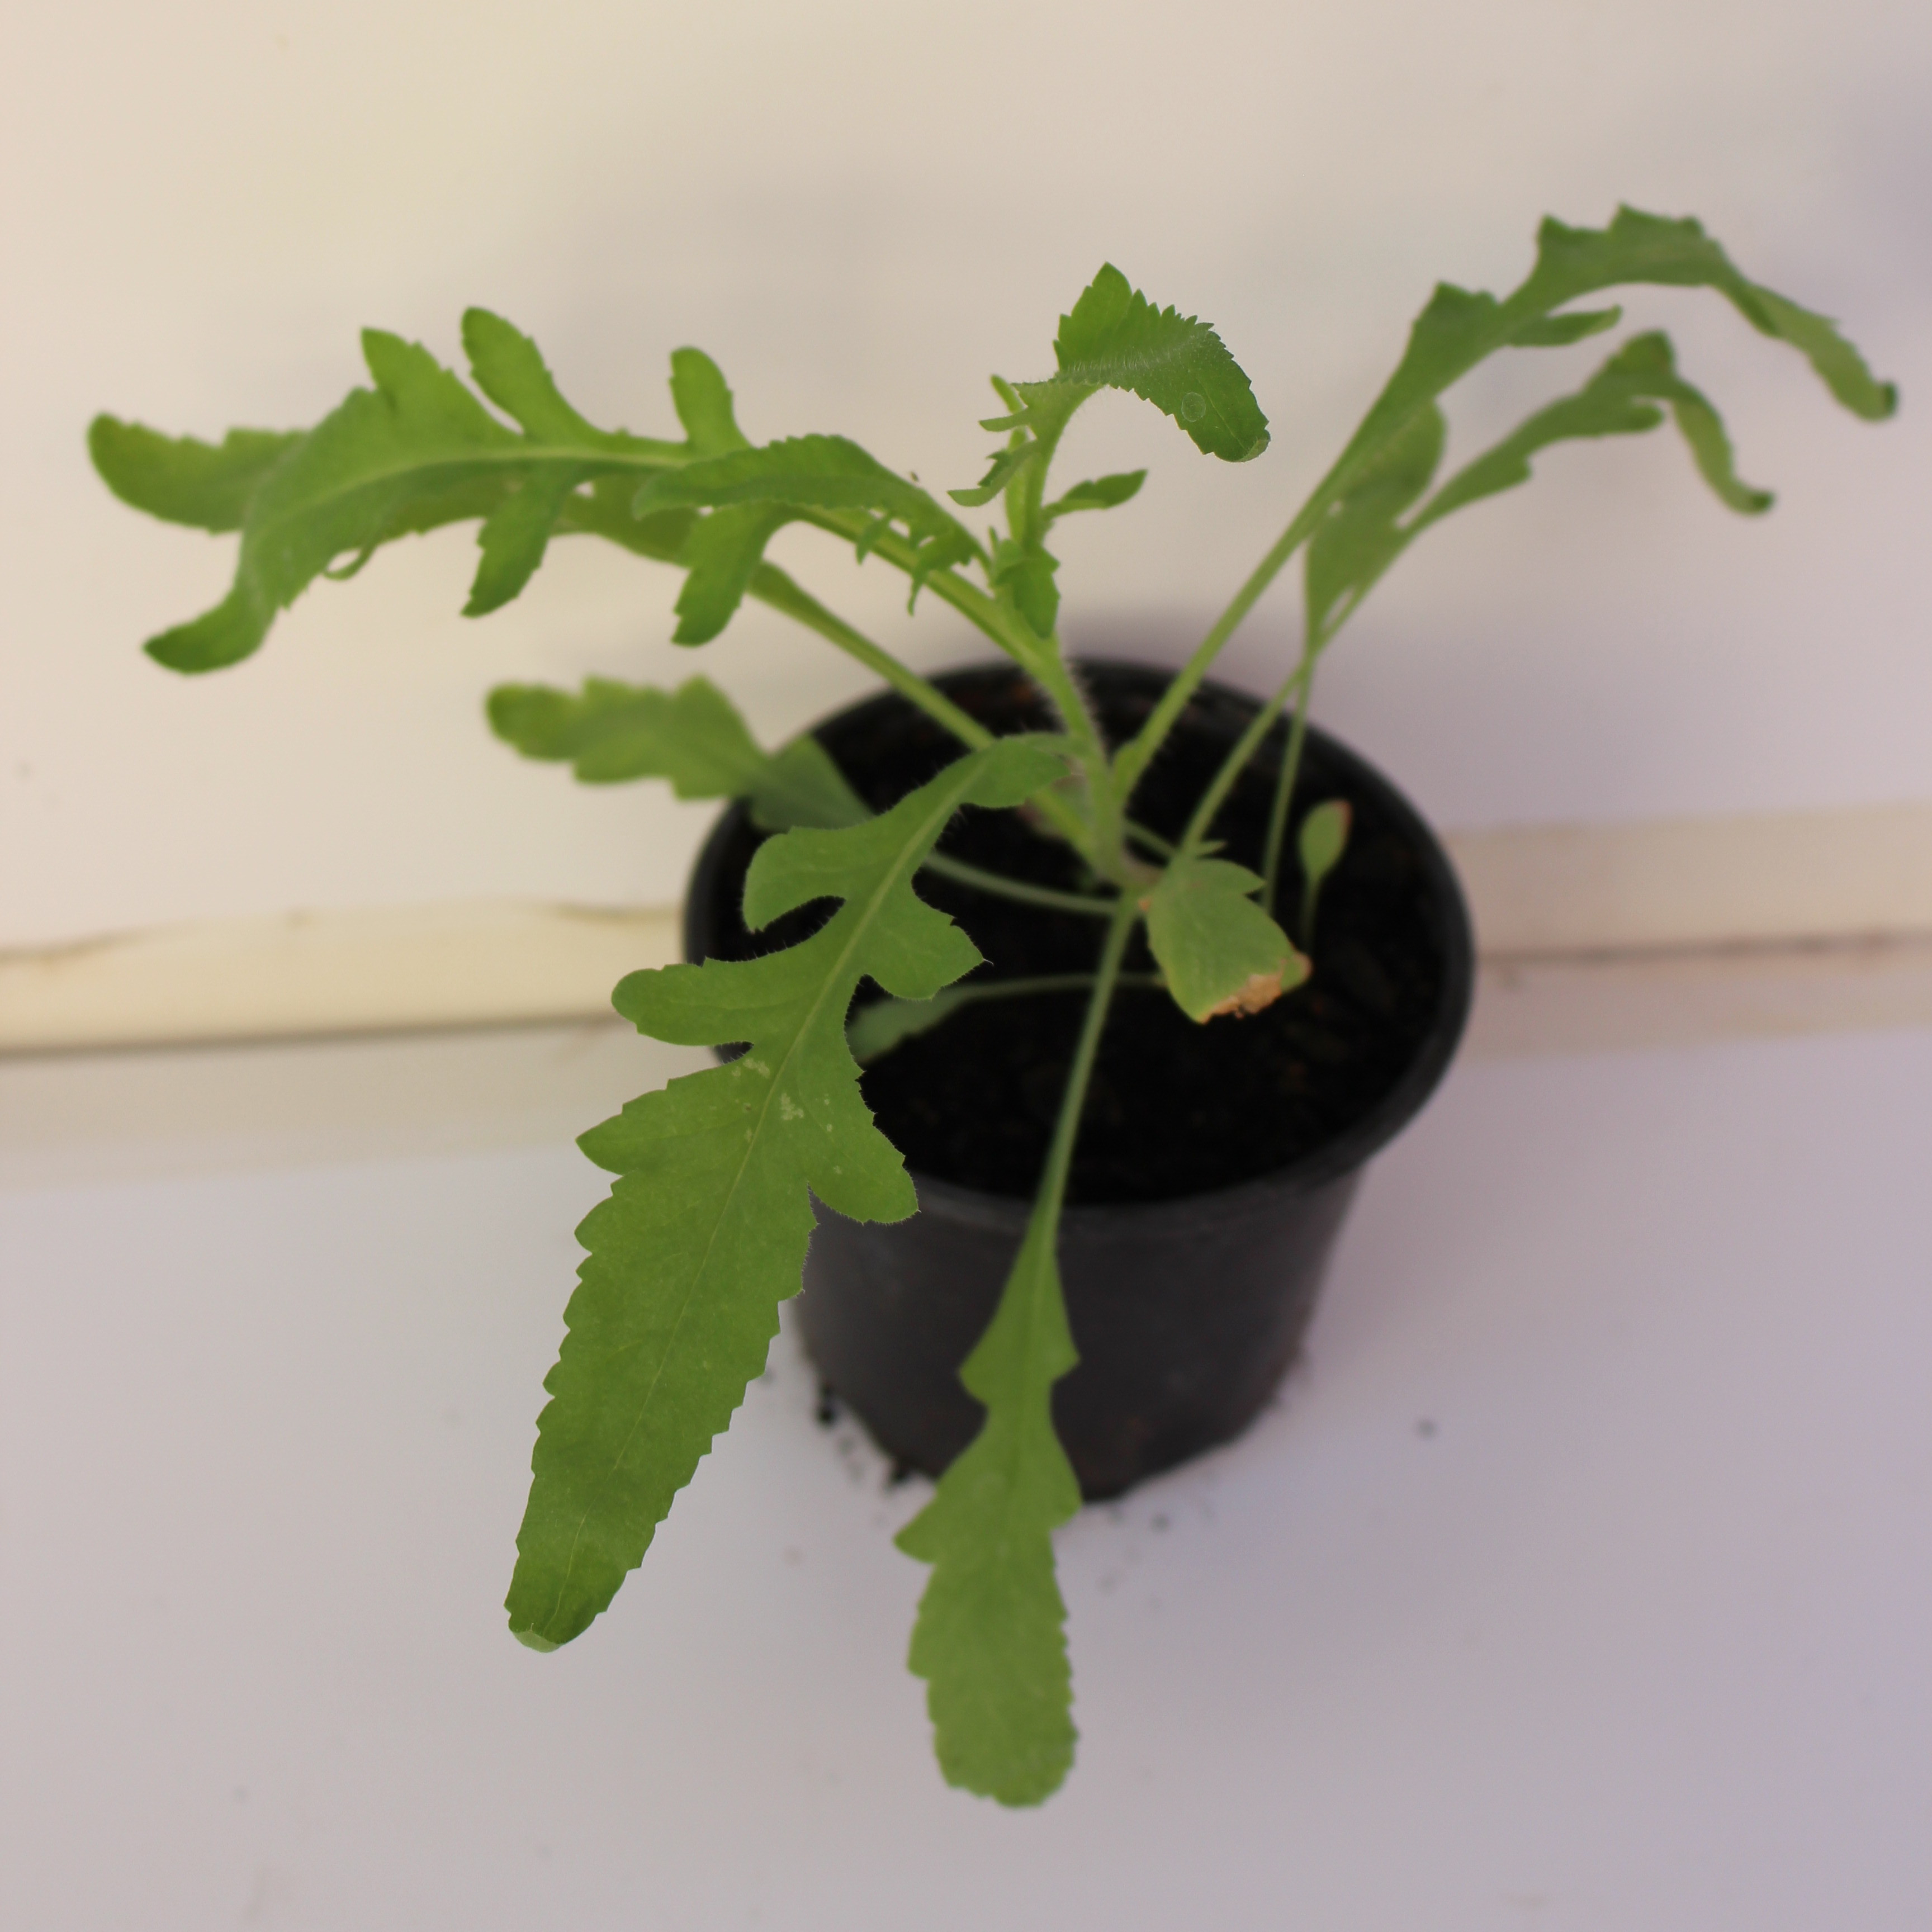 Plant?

Papaver rhoeas
